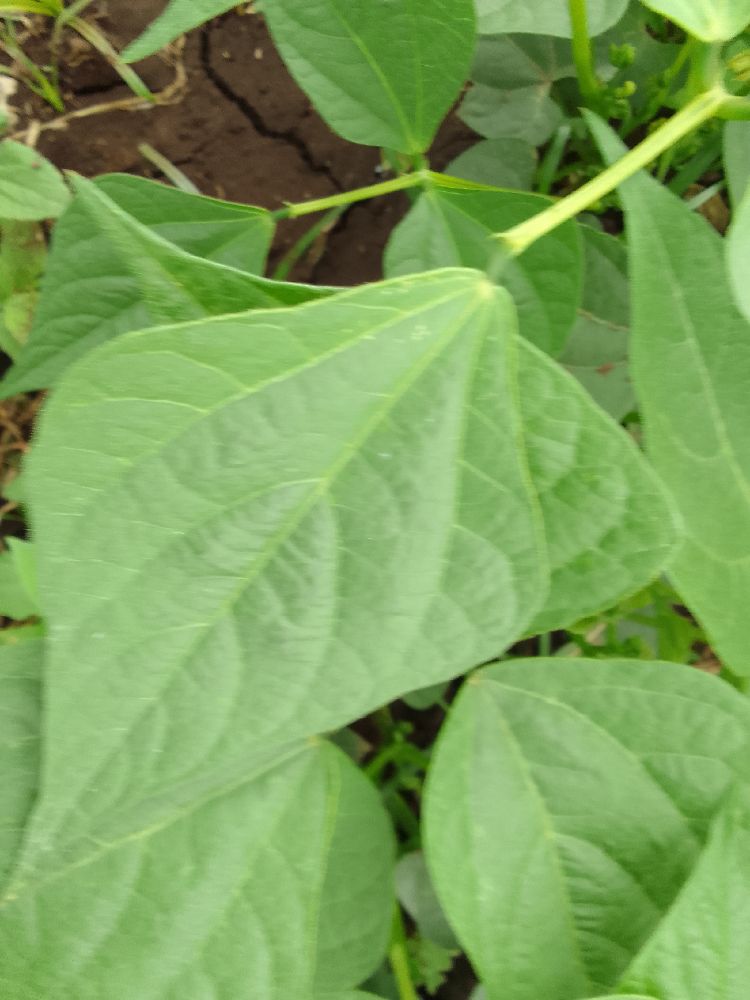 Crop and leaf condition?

common bean, healthy
